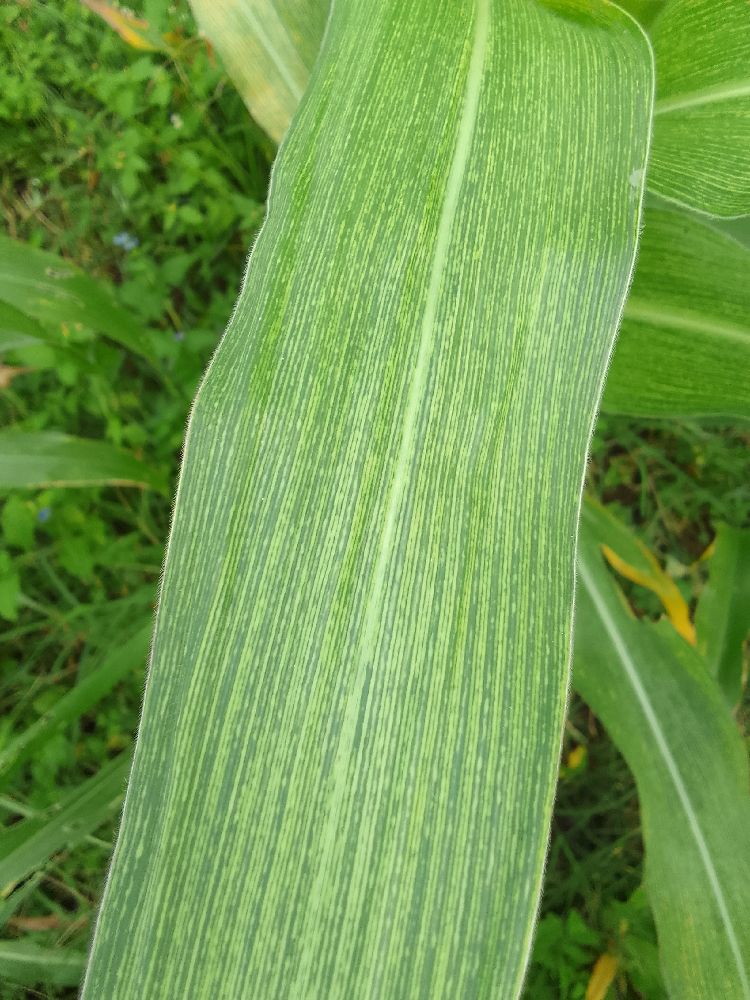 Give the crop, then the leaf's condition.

maize, maize streak virus
